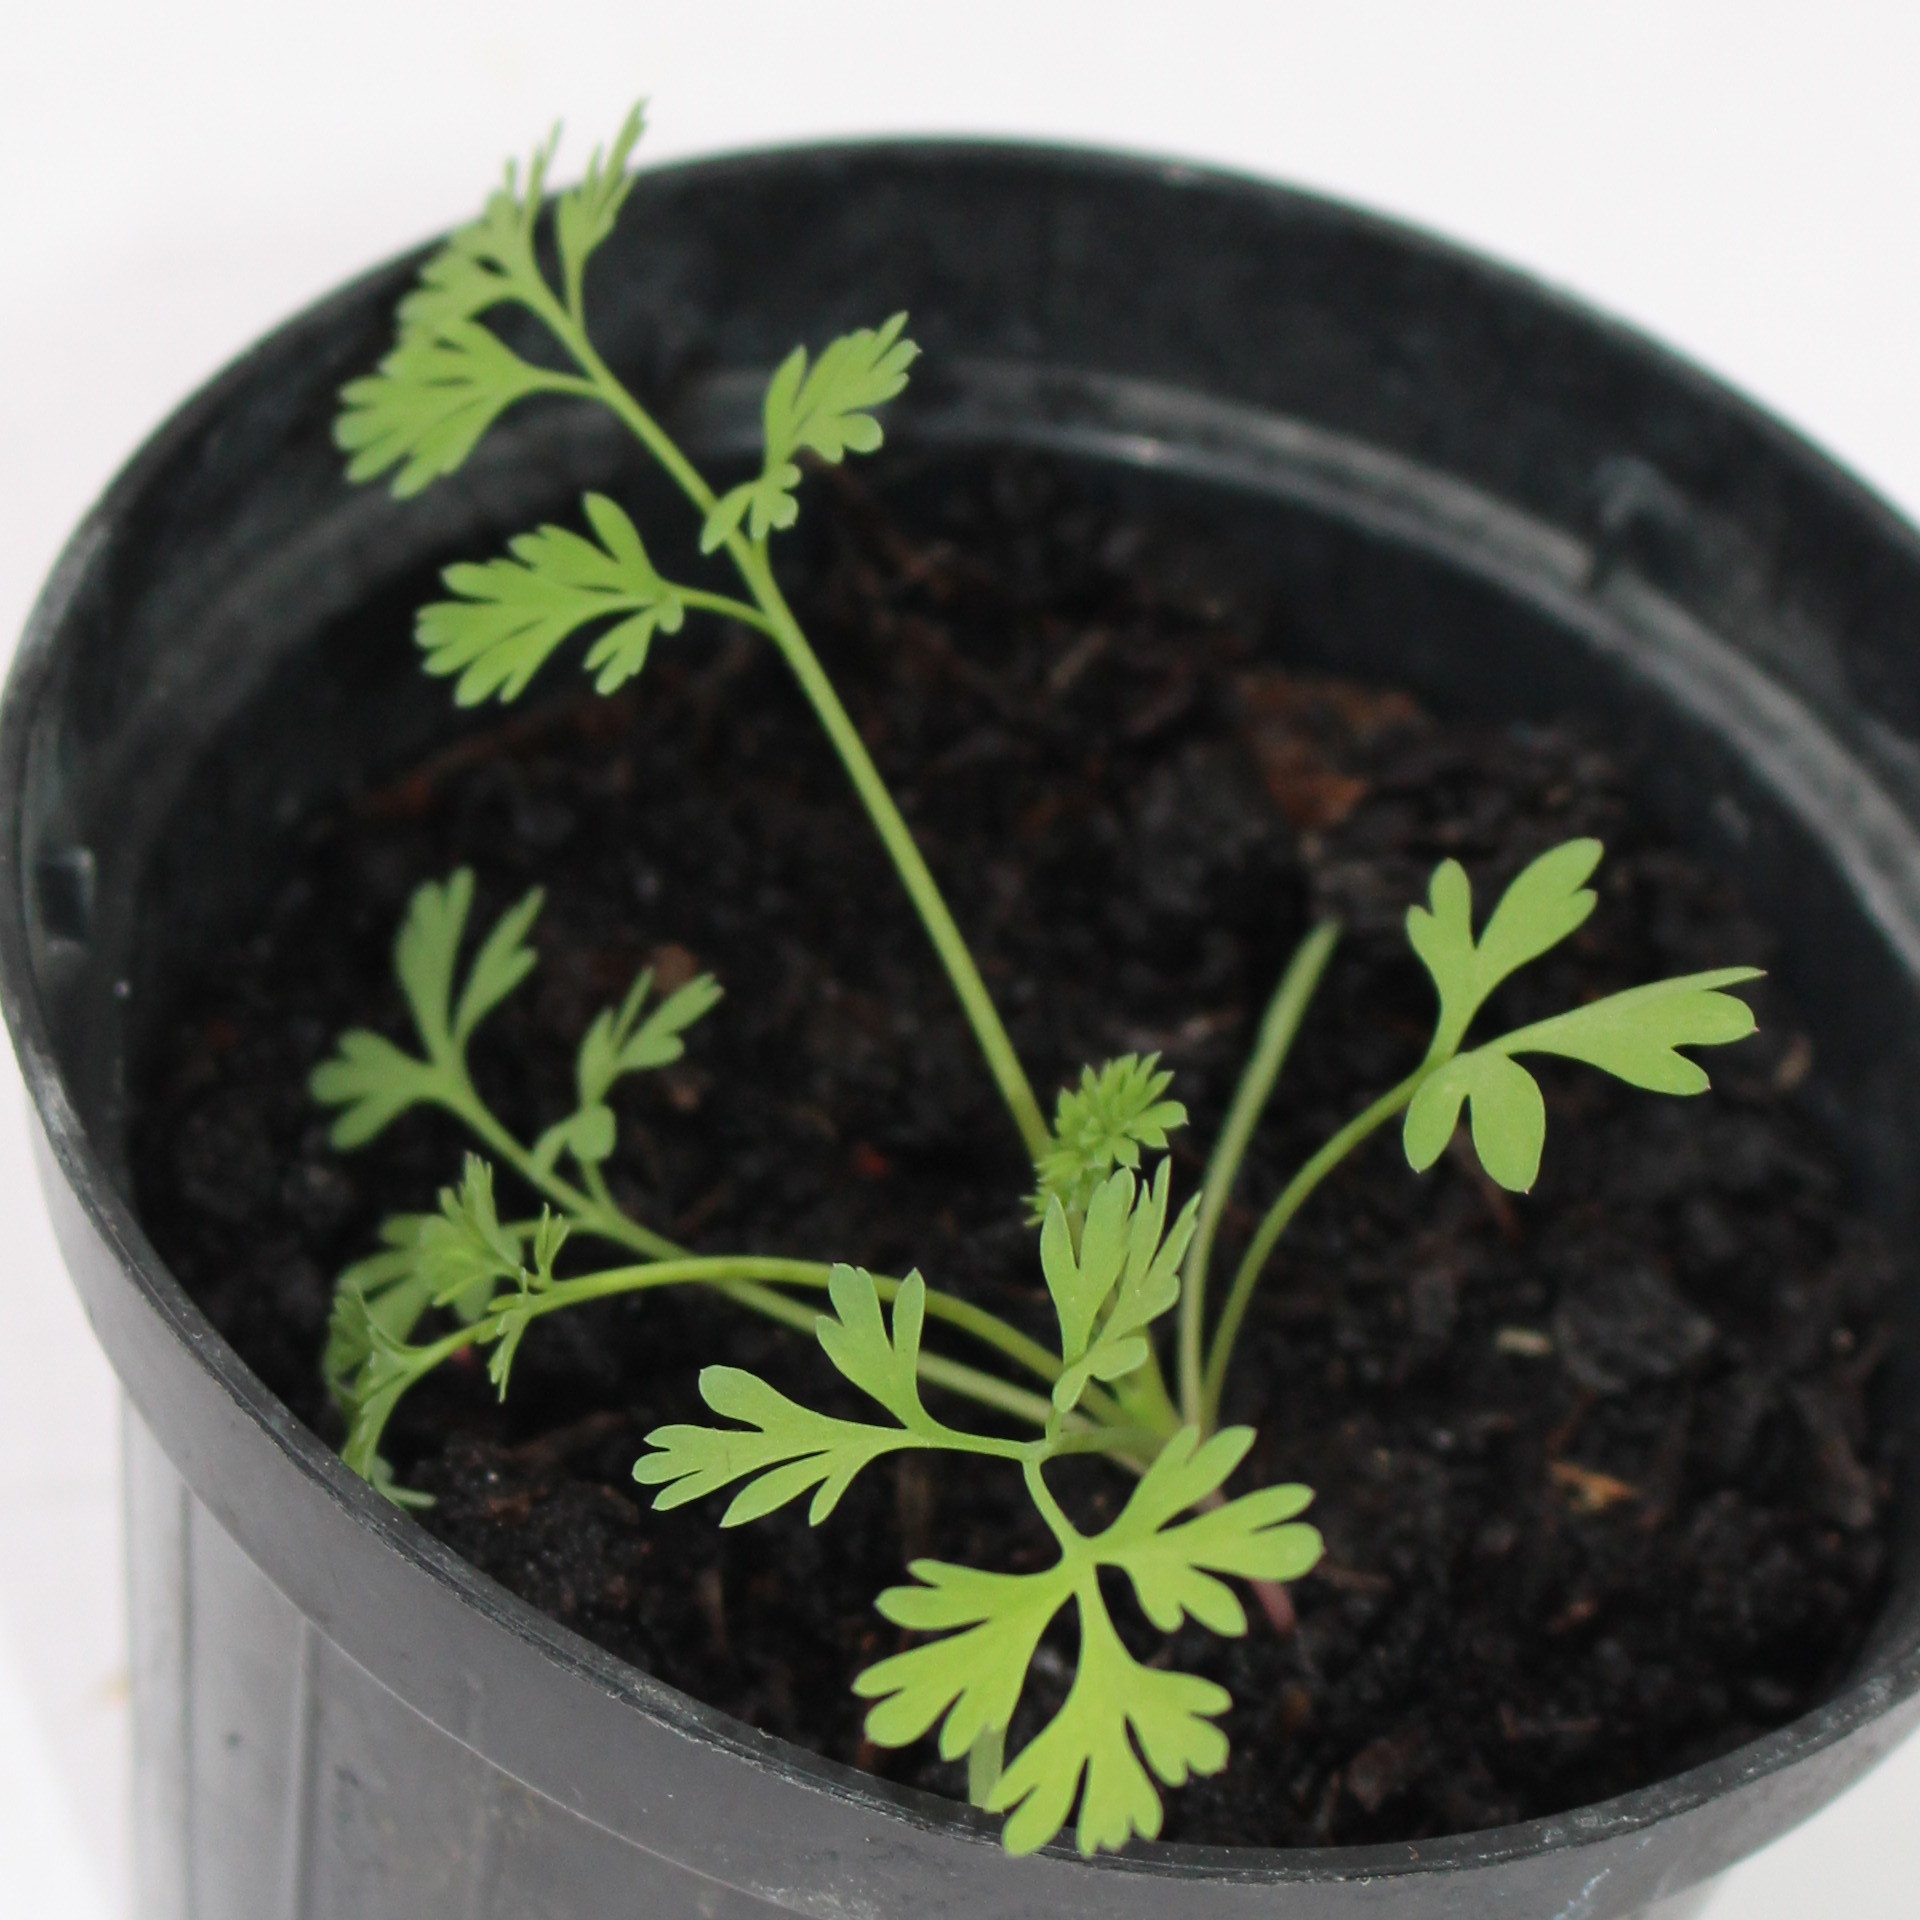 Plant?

Fumaria officinalis
